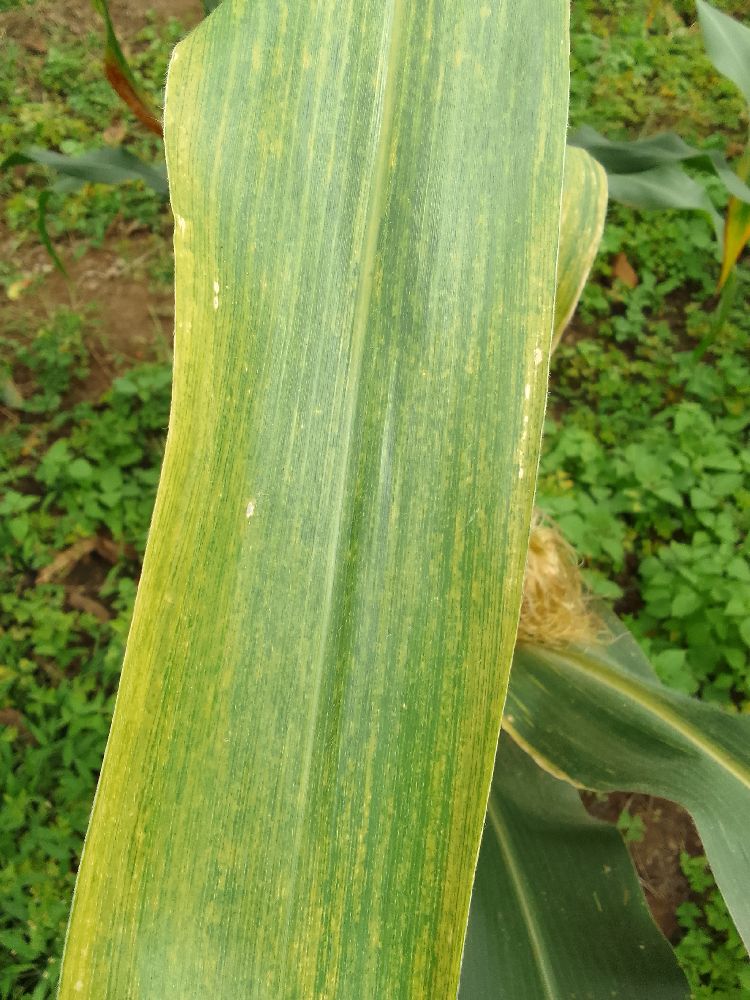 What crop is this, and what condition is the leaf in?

maize, maize lethal necrosis
